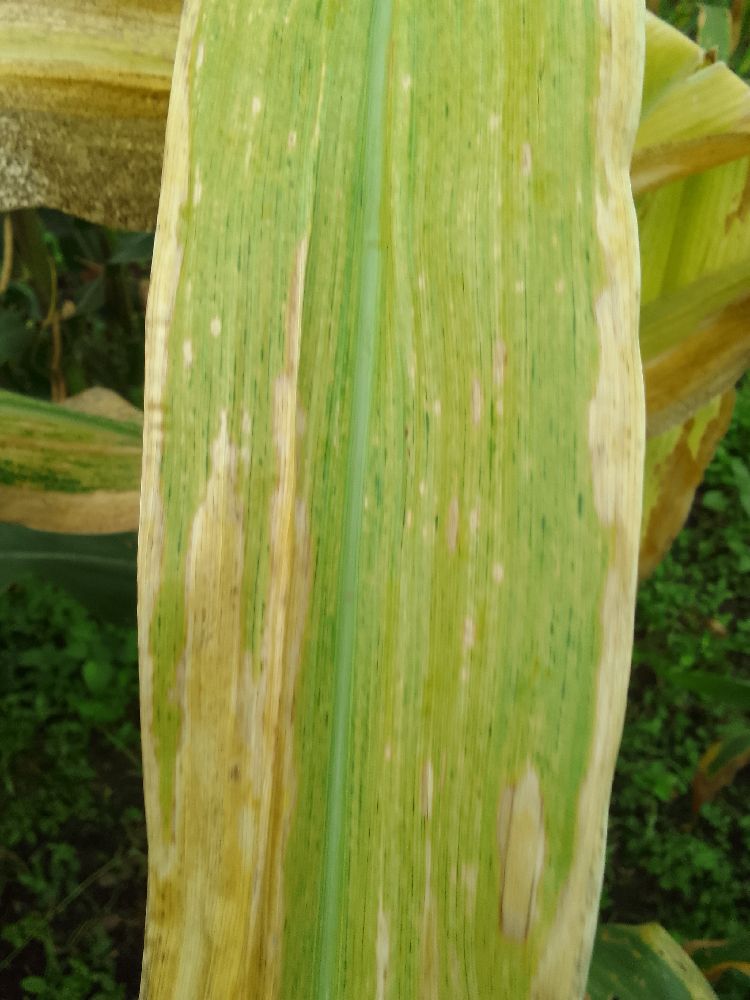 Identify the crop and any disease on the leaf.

maize, maize lethal necrosis
